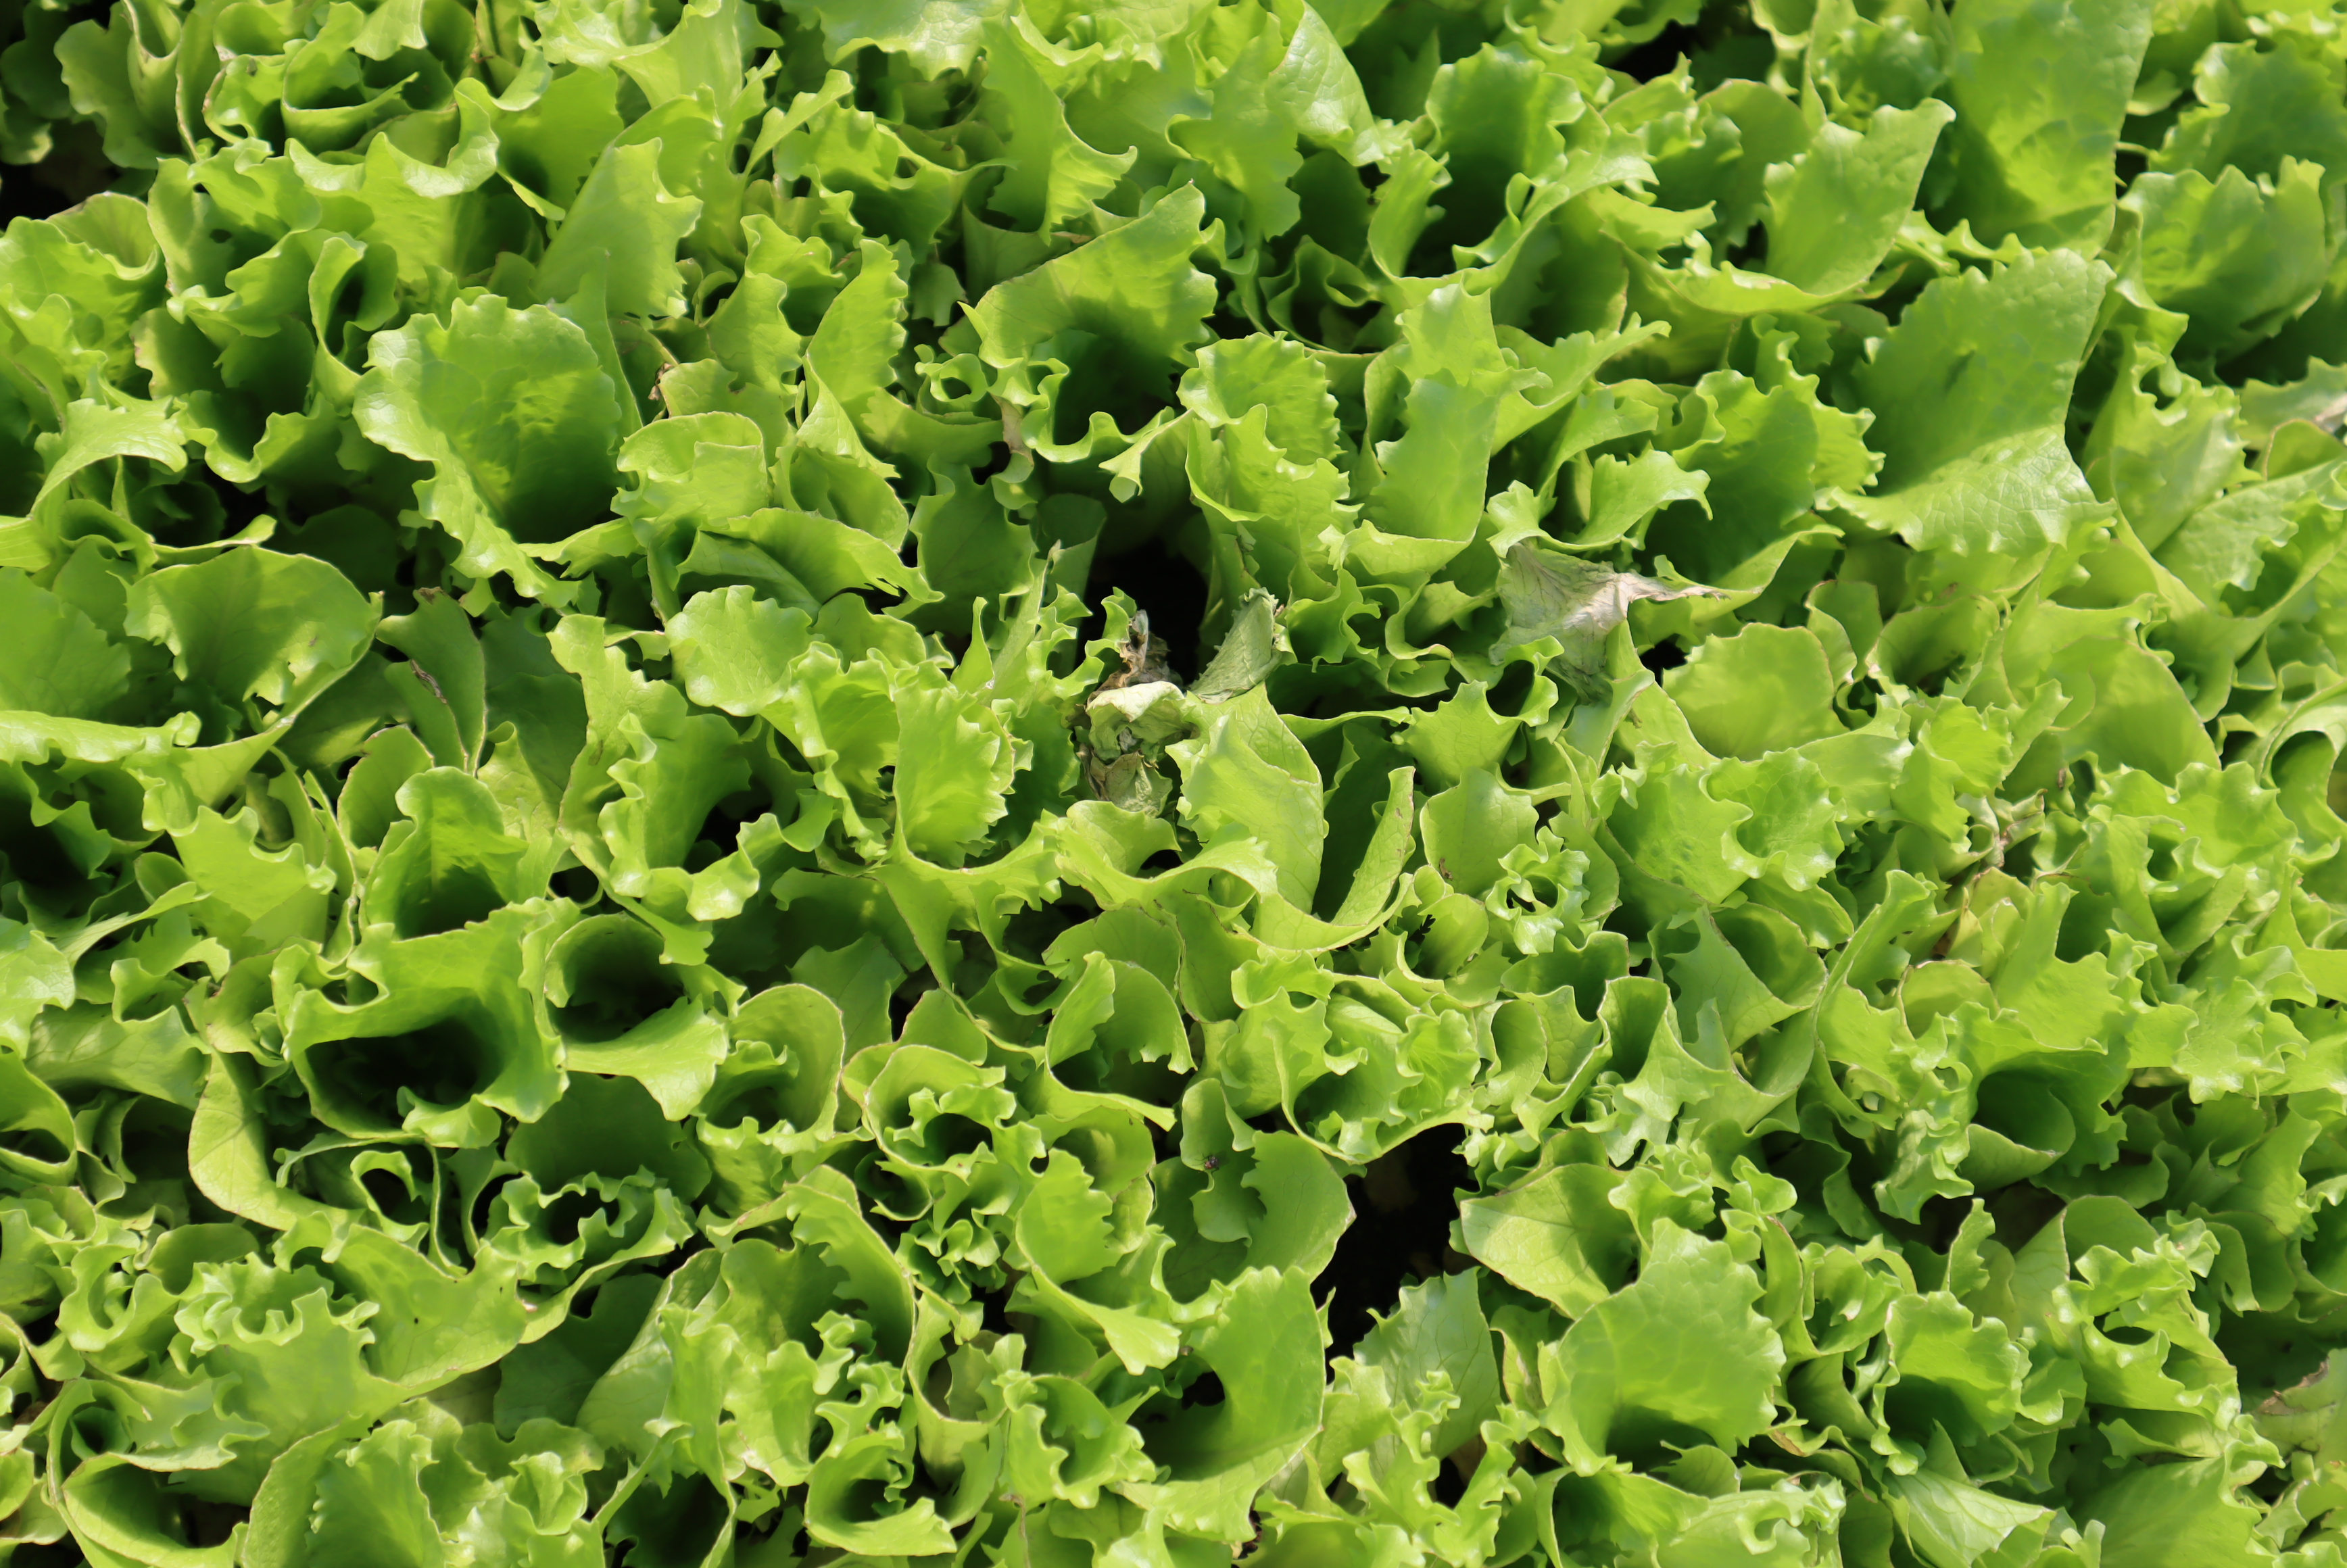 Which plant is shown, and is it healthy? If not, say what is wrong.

lettuce, mechanical damage
